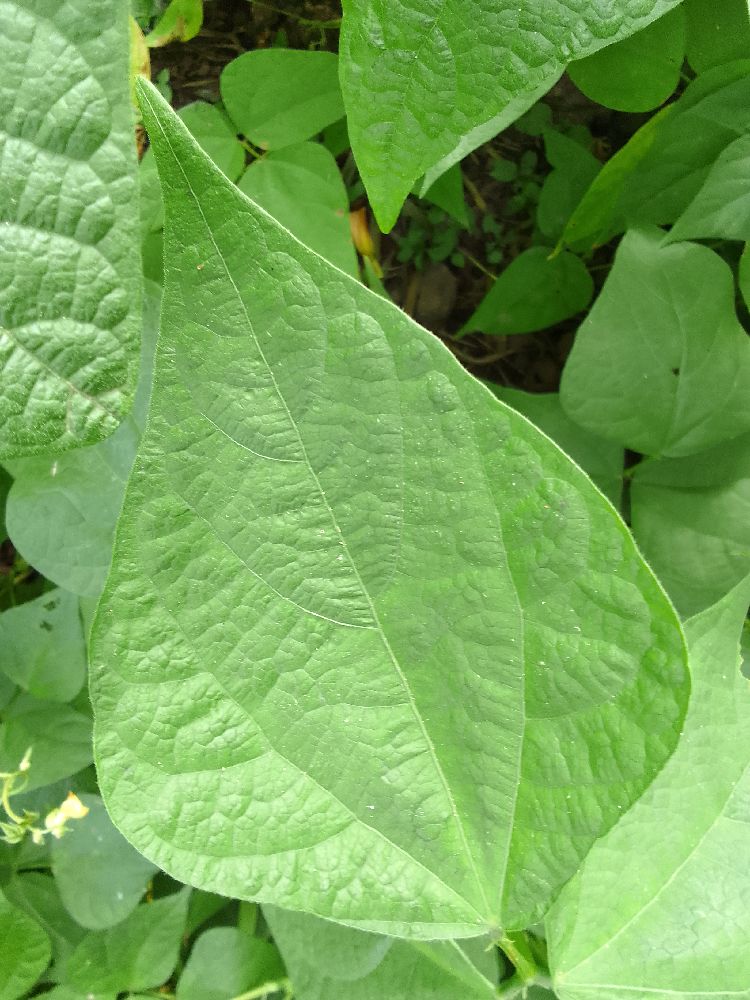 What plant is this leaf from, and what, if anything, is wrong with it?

common bean, healthy
